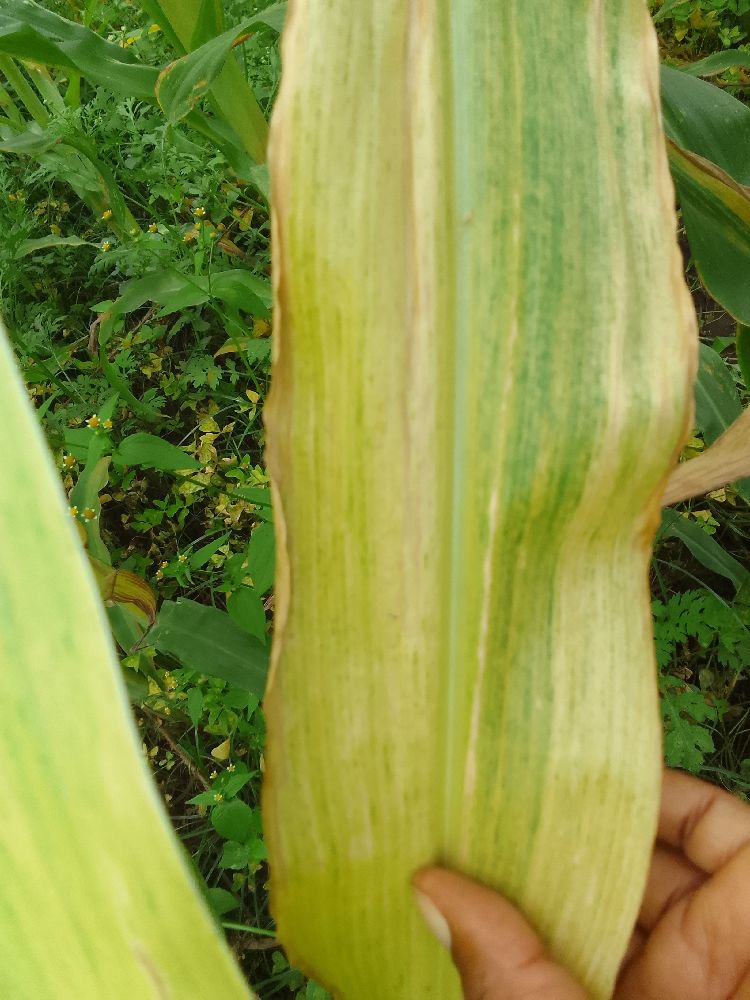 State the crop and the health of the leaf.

maize, maize lethal necrosis
